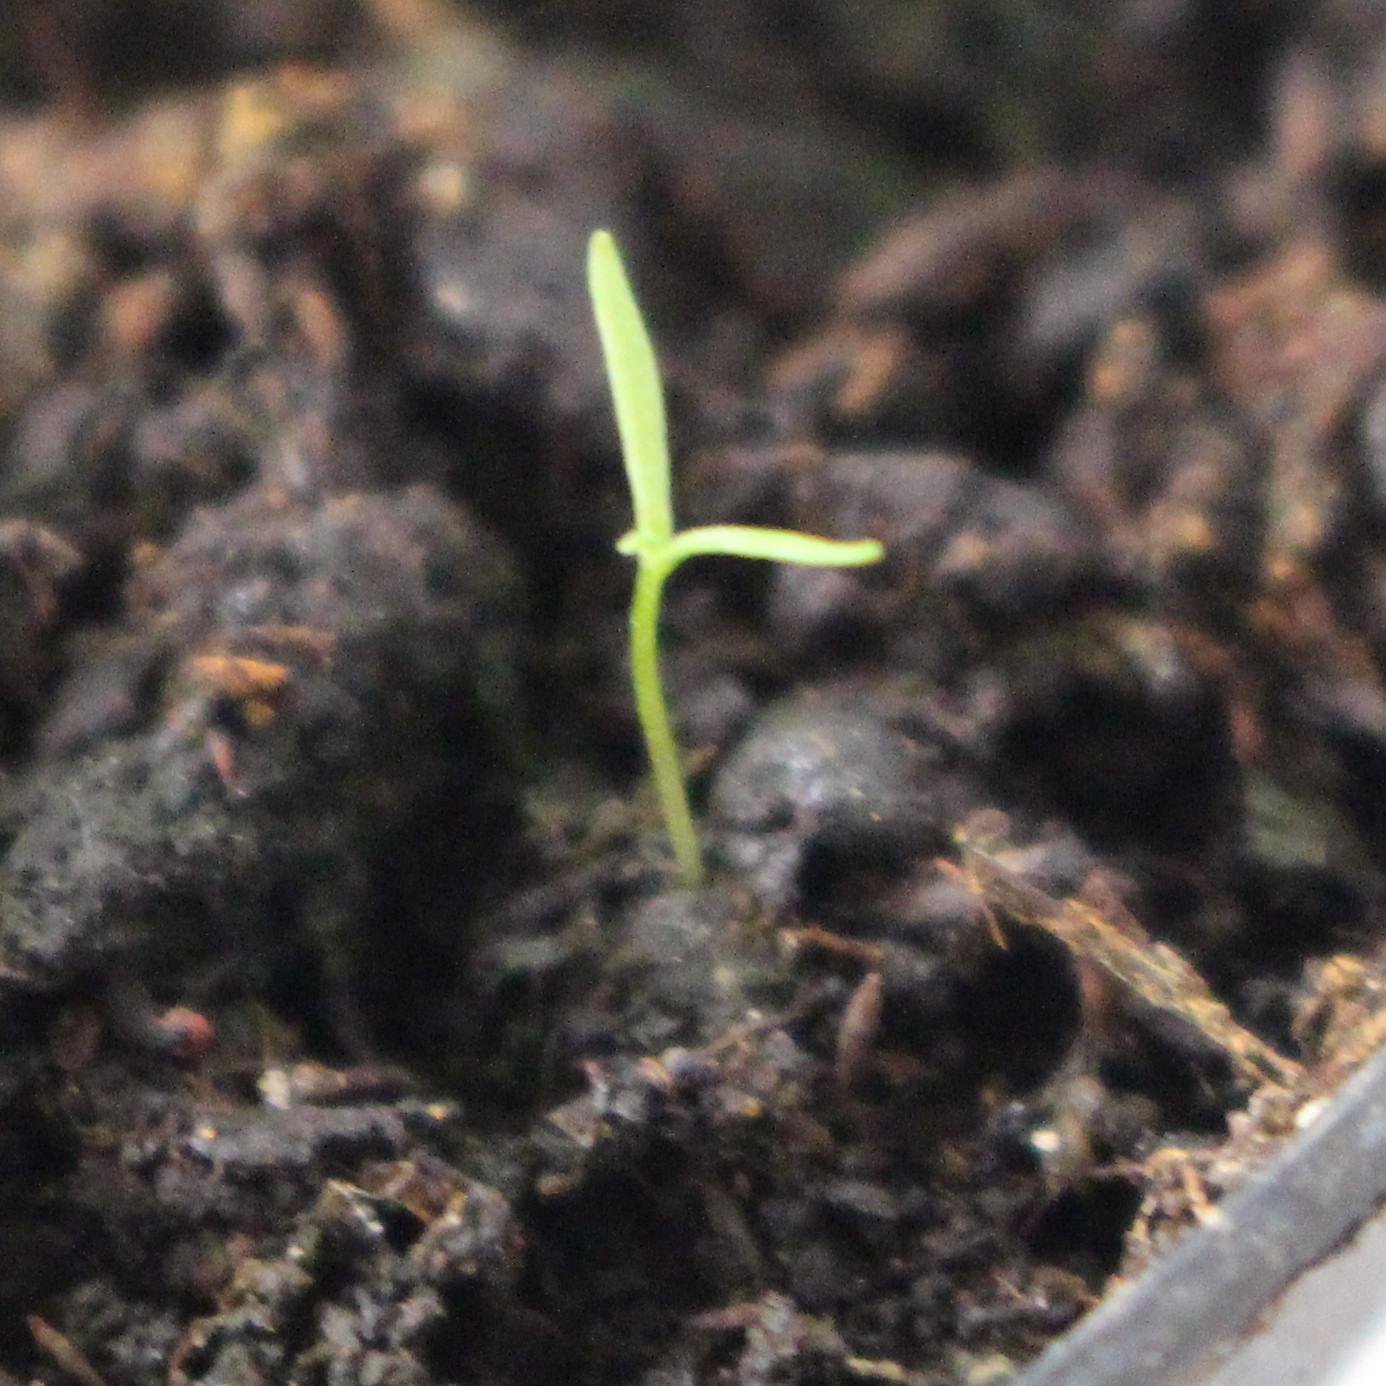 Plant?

Papaver rhoeas
